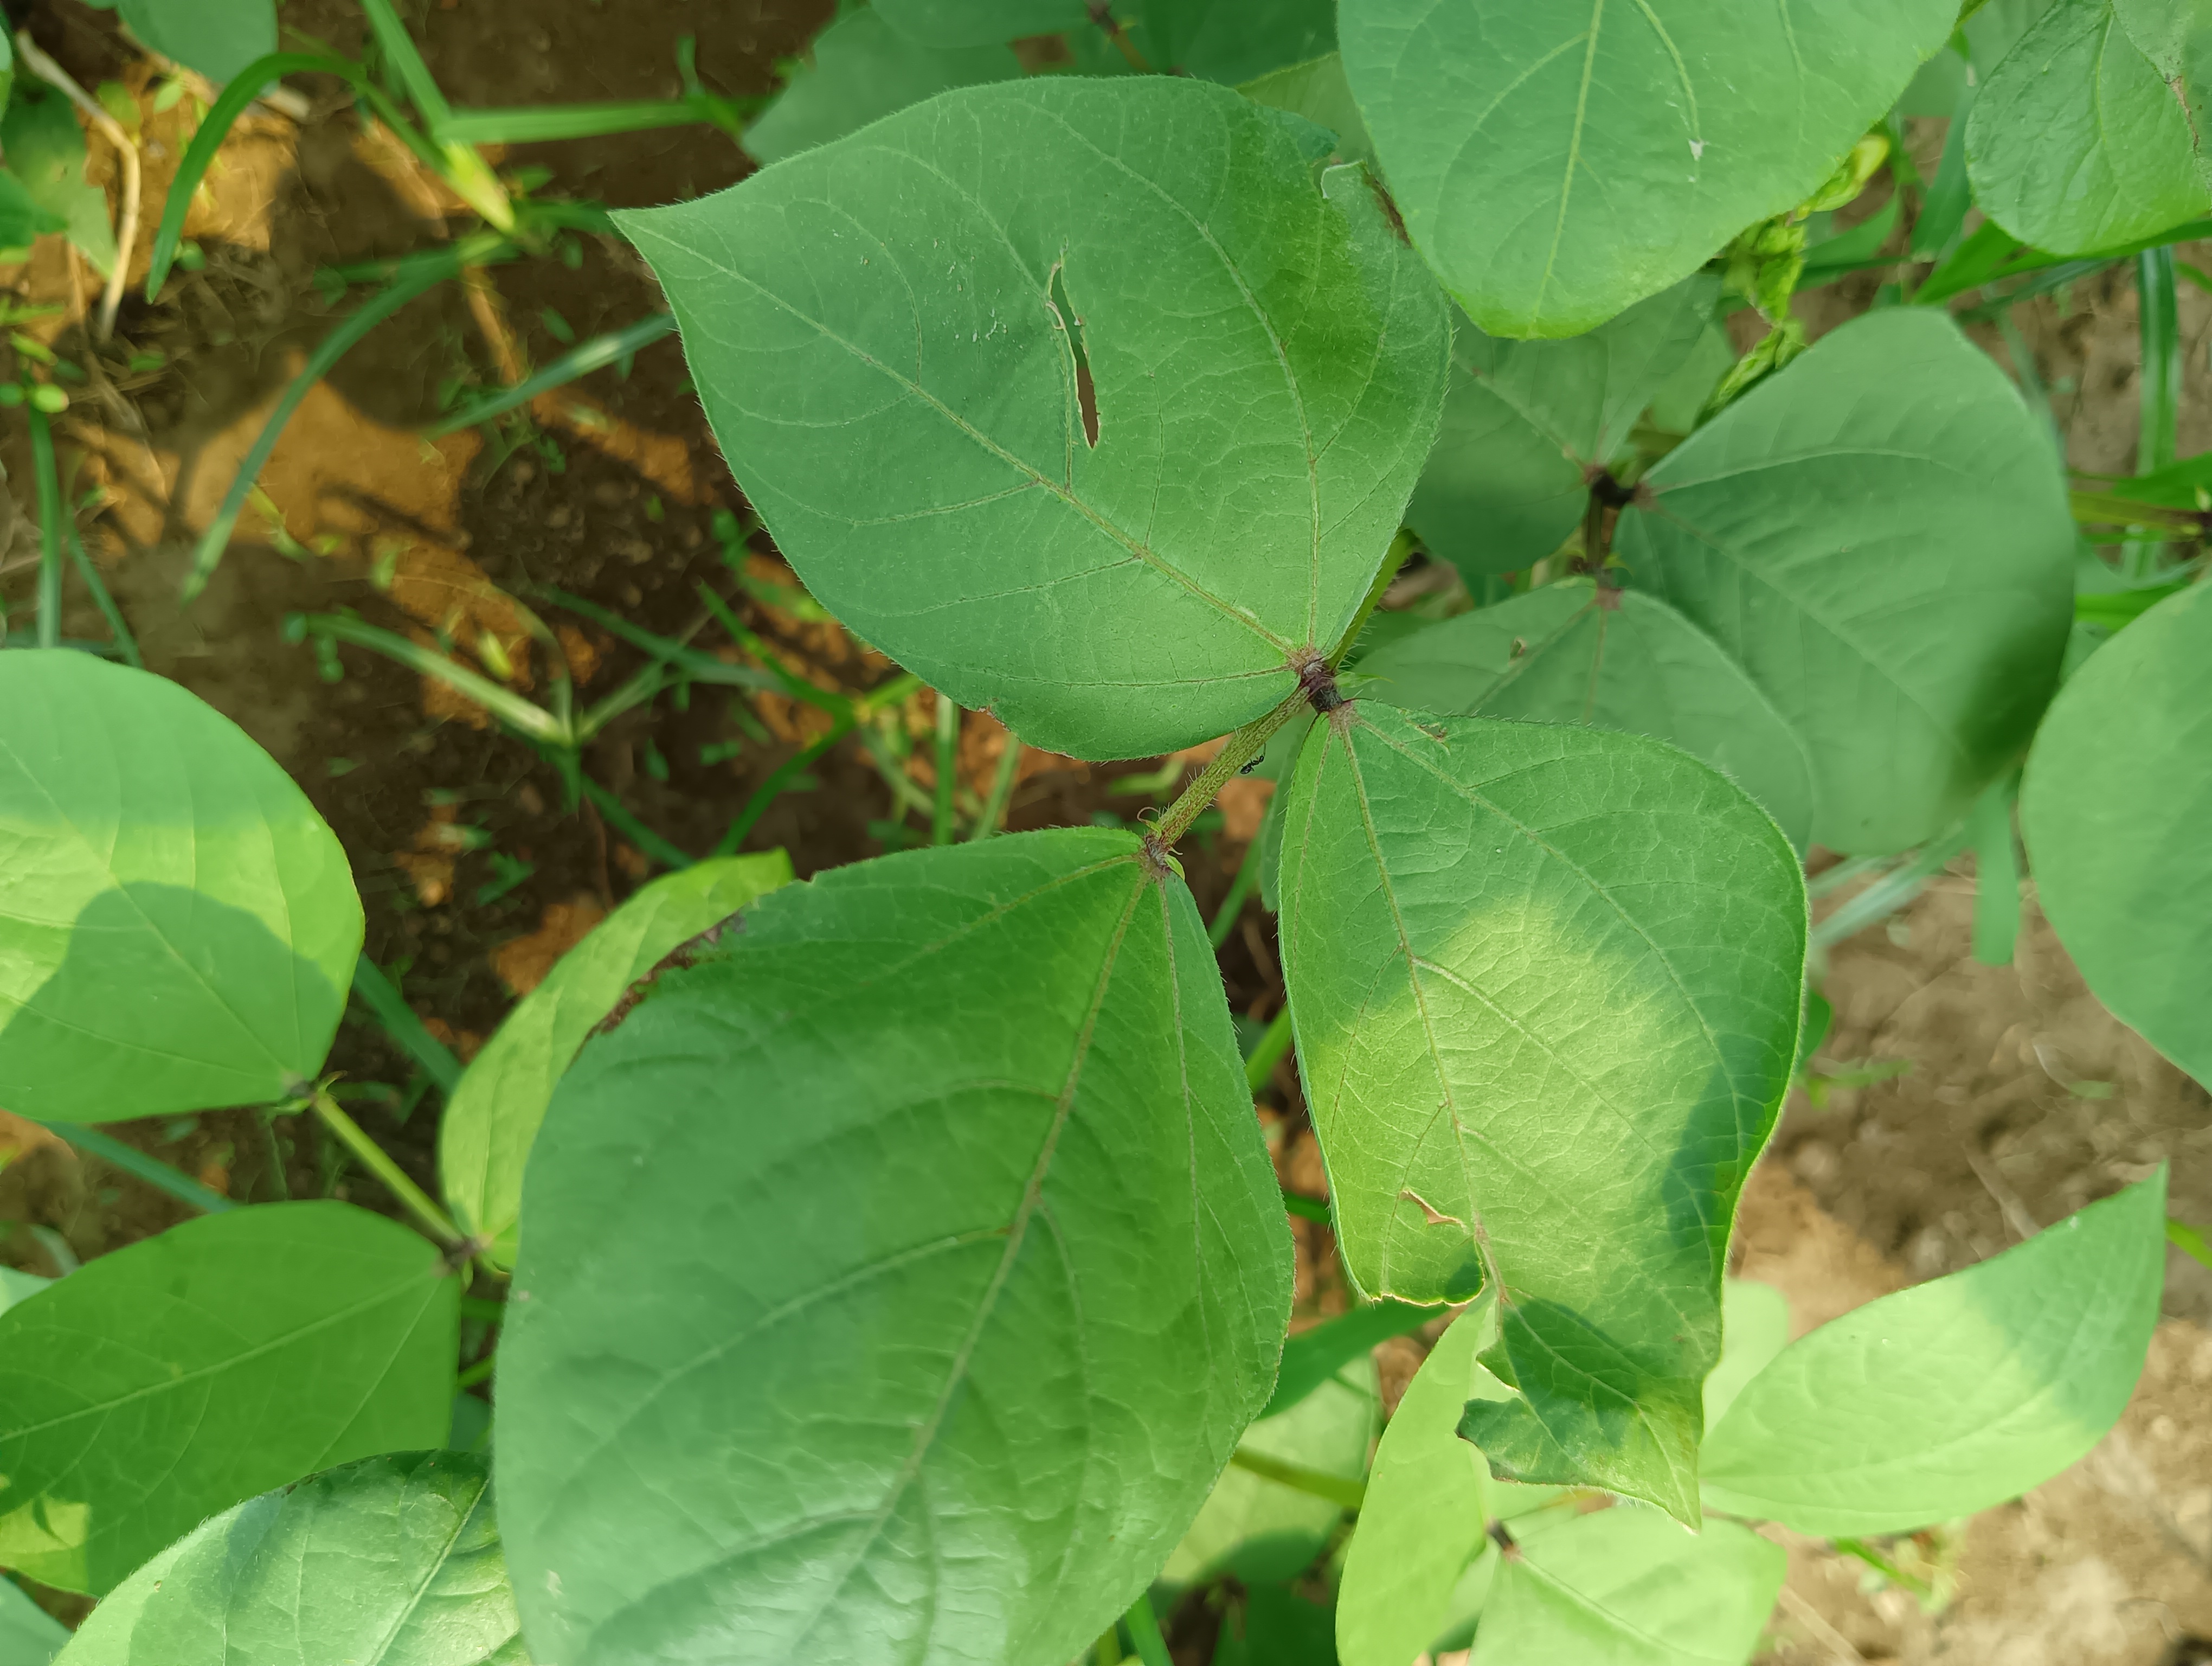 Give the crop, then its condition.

mungbean, healthy
